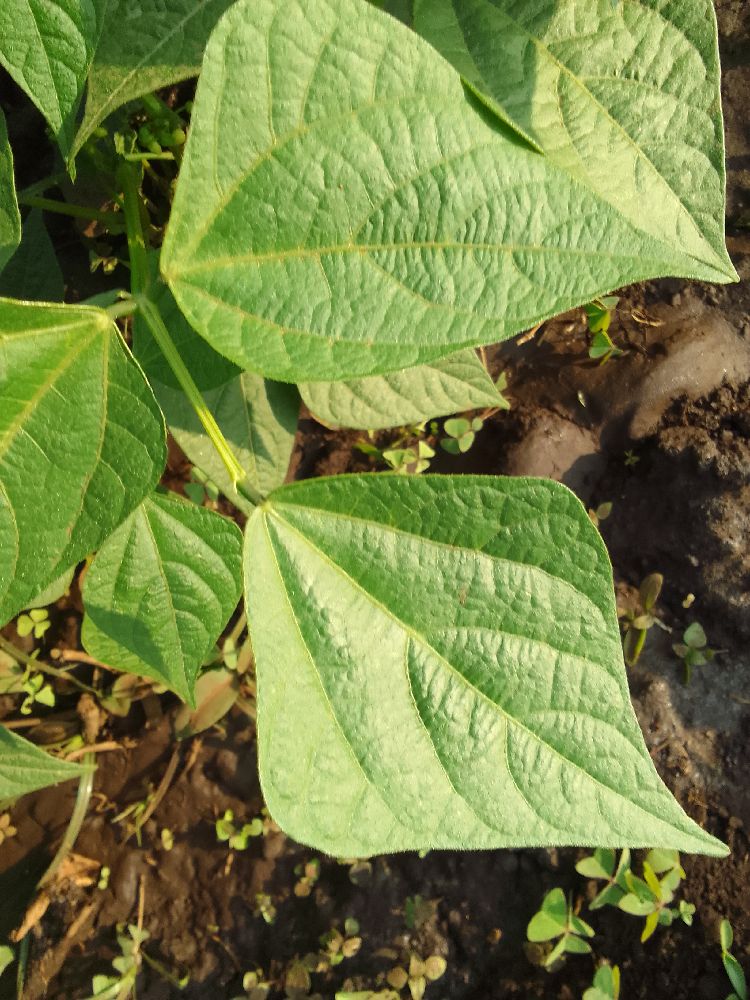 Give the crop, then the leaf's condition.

common bean, healthy
